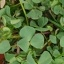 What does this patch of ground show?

unstructured weed
